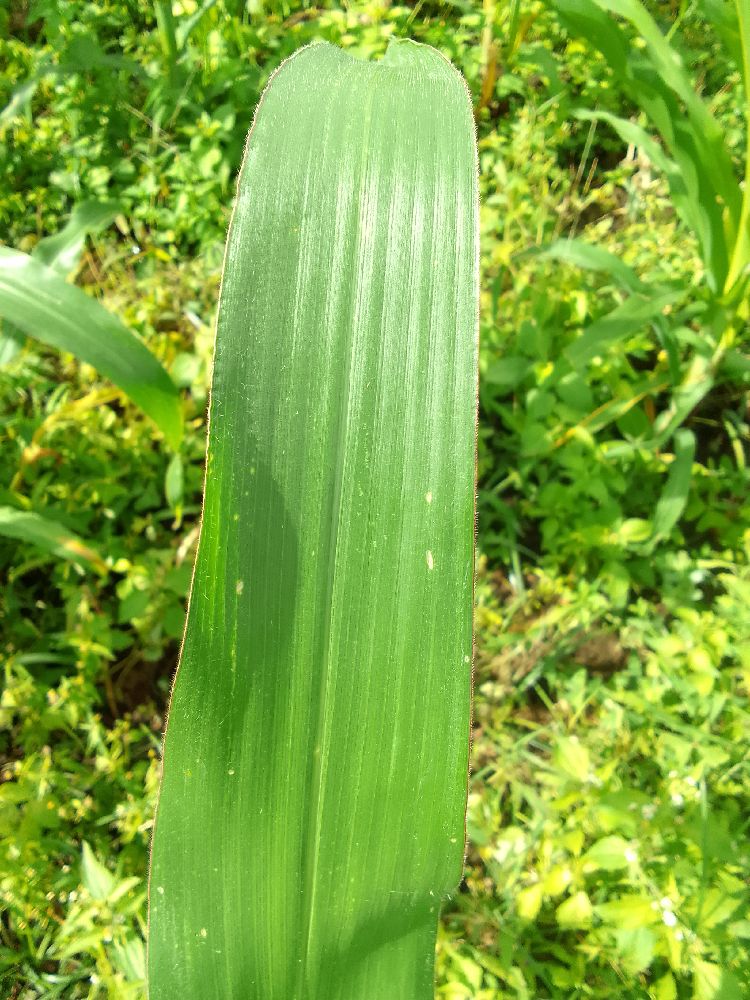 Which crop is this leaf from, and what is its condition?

maize, healthy
